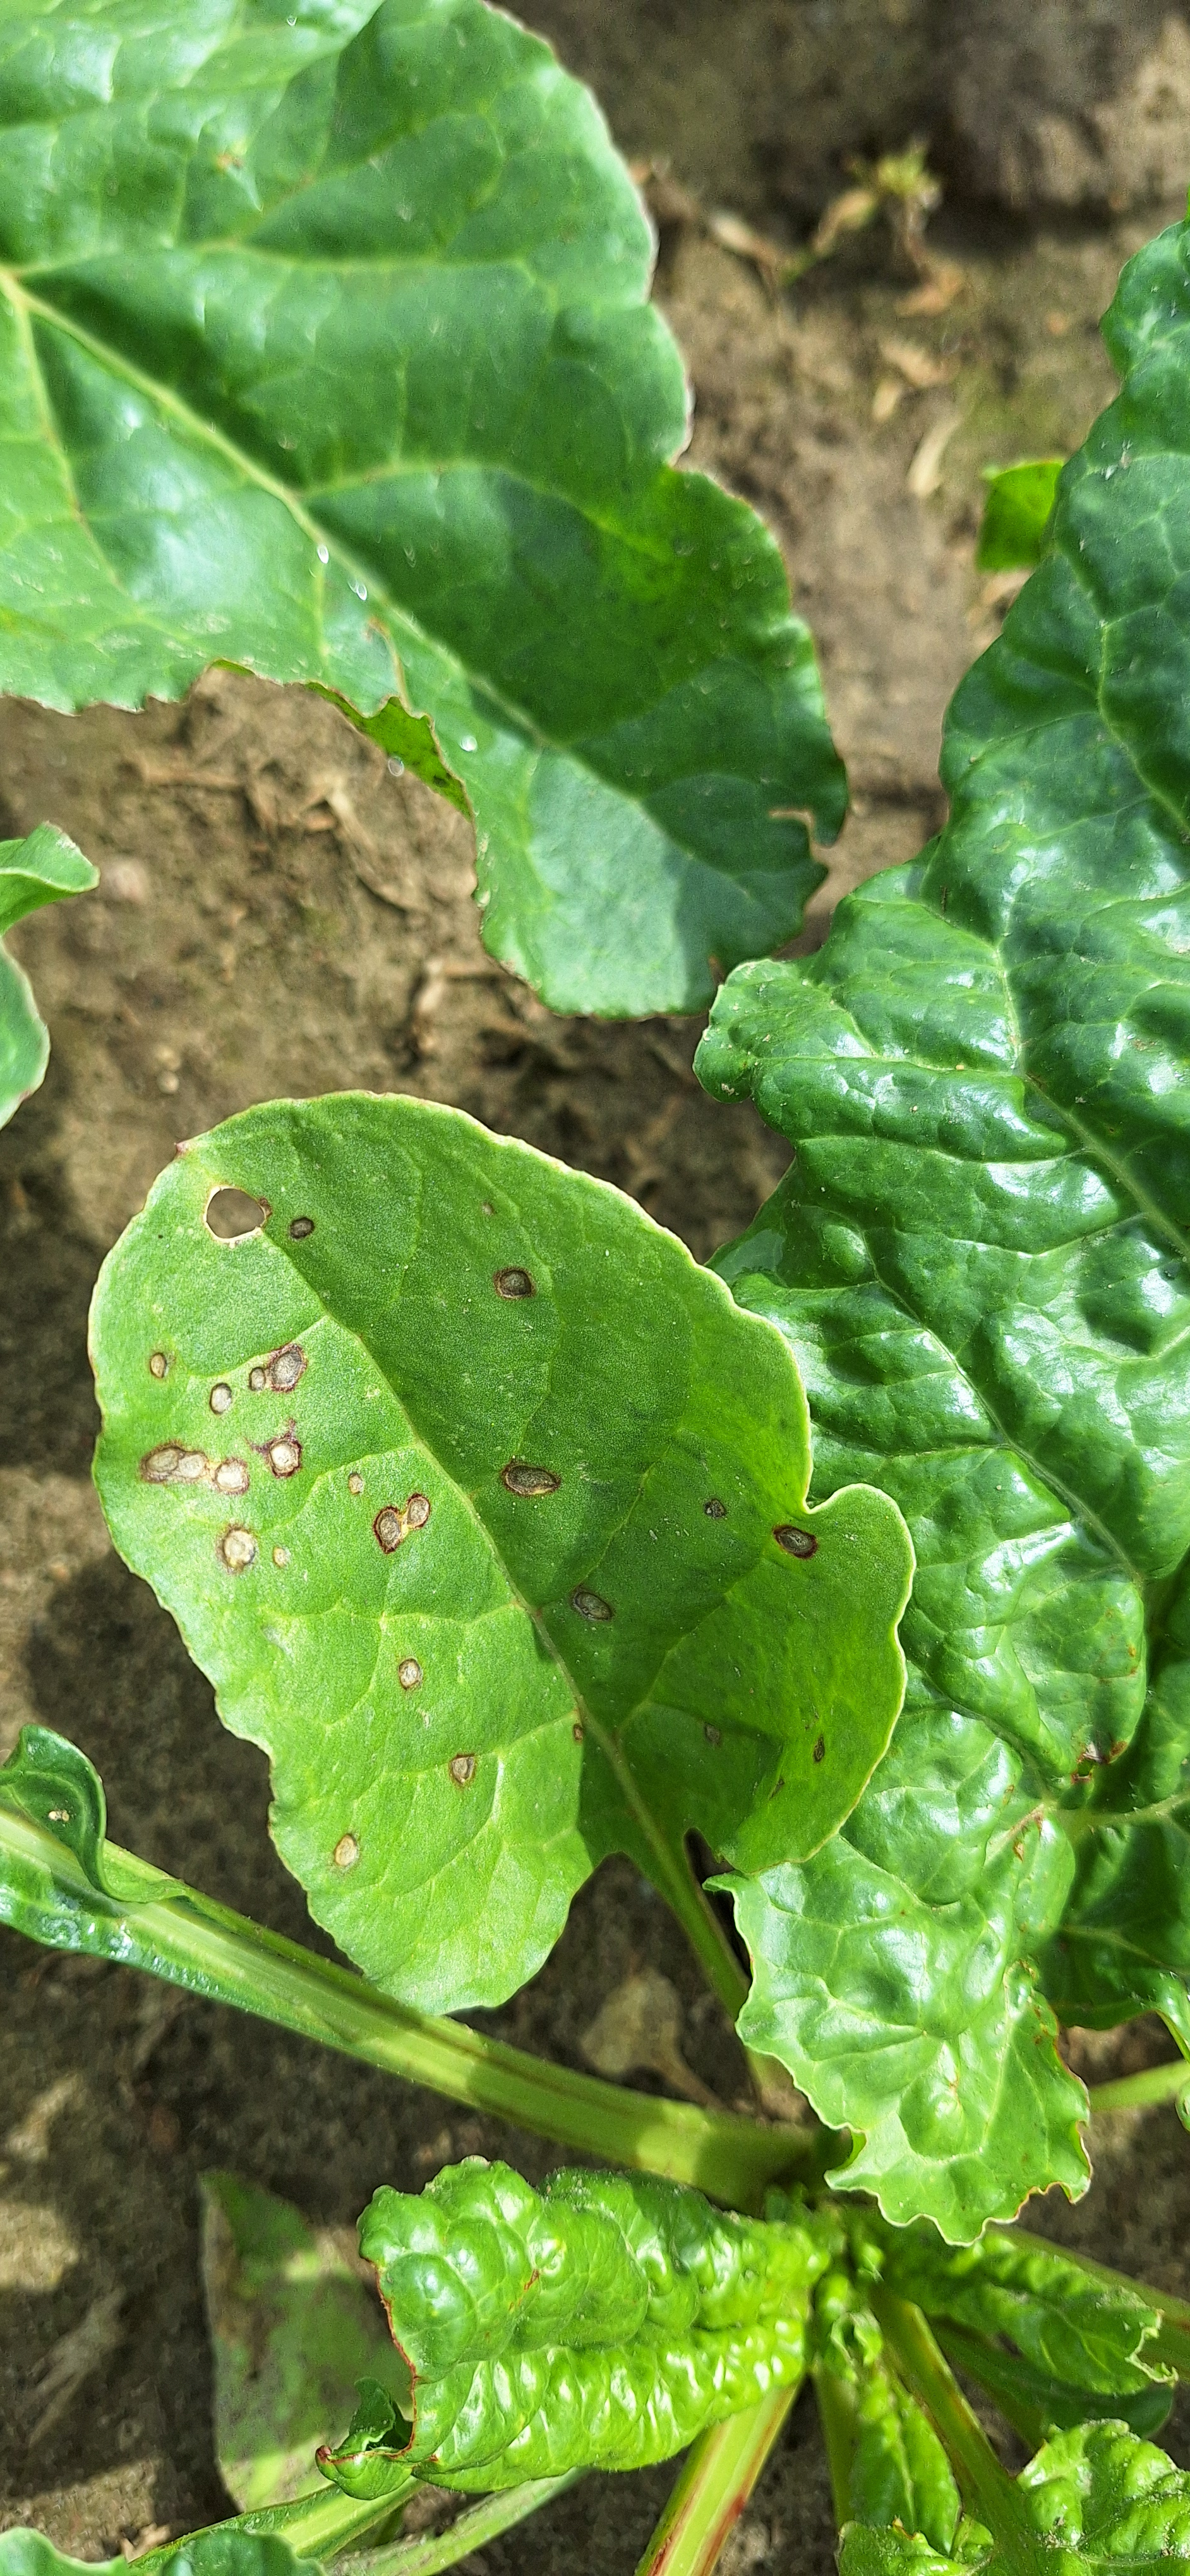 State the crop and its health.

beet, cercospora
